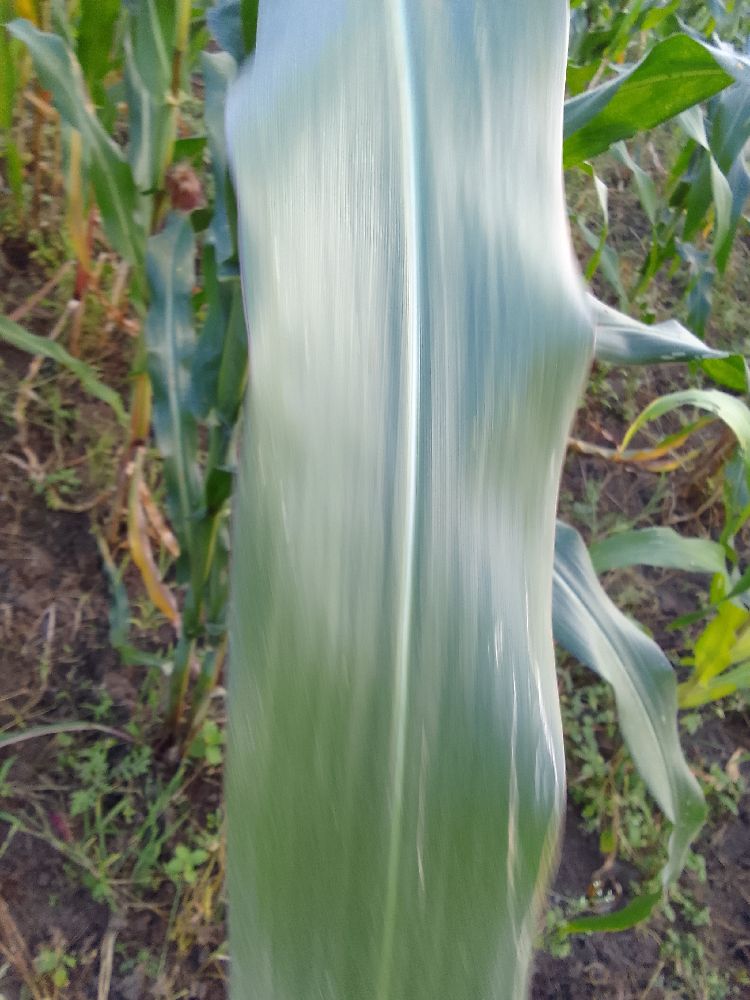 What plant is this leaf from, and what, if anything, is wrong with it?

maize, healthy
